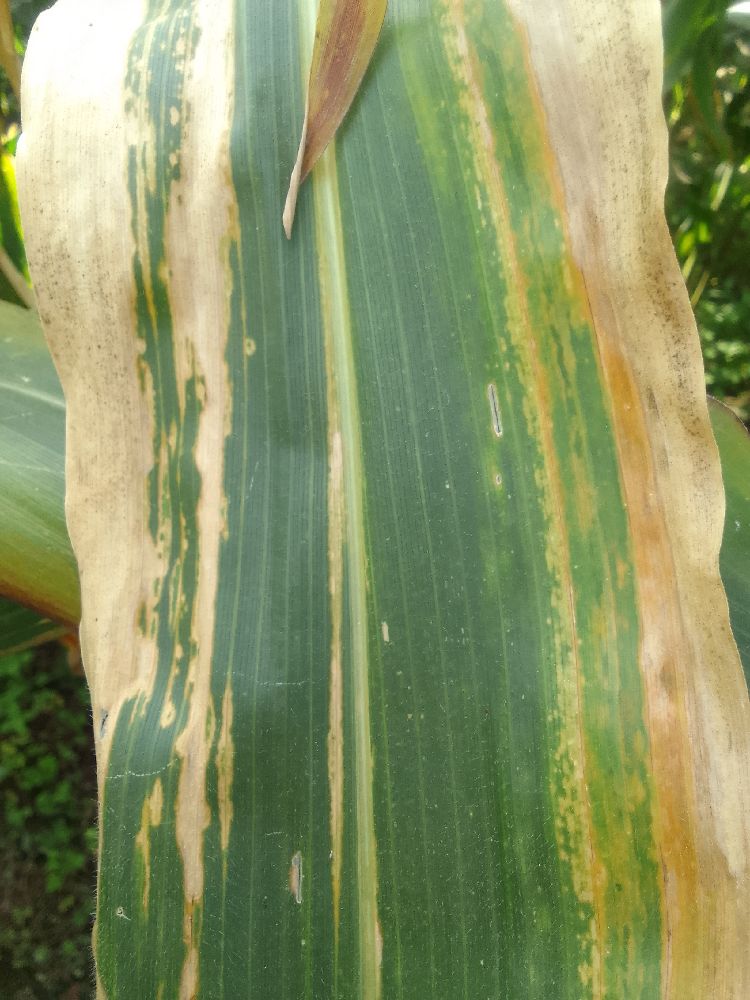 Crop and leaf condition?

maize, maize lethal necrosis
